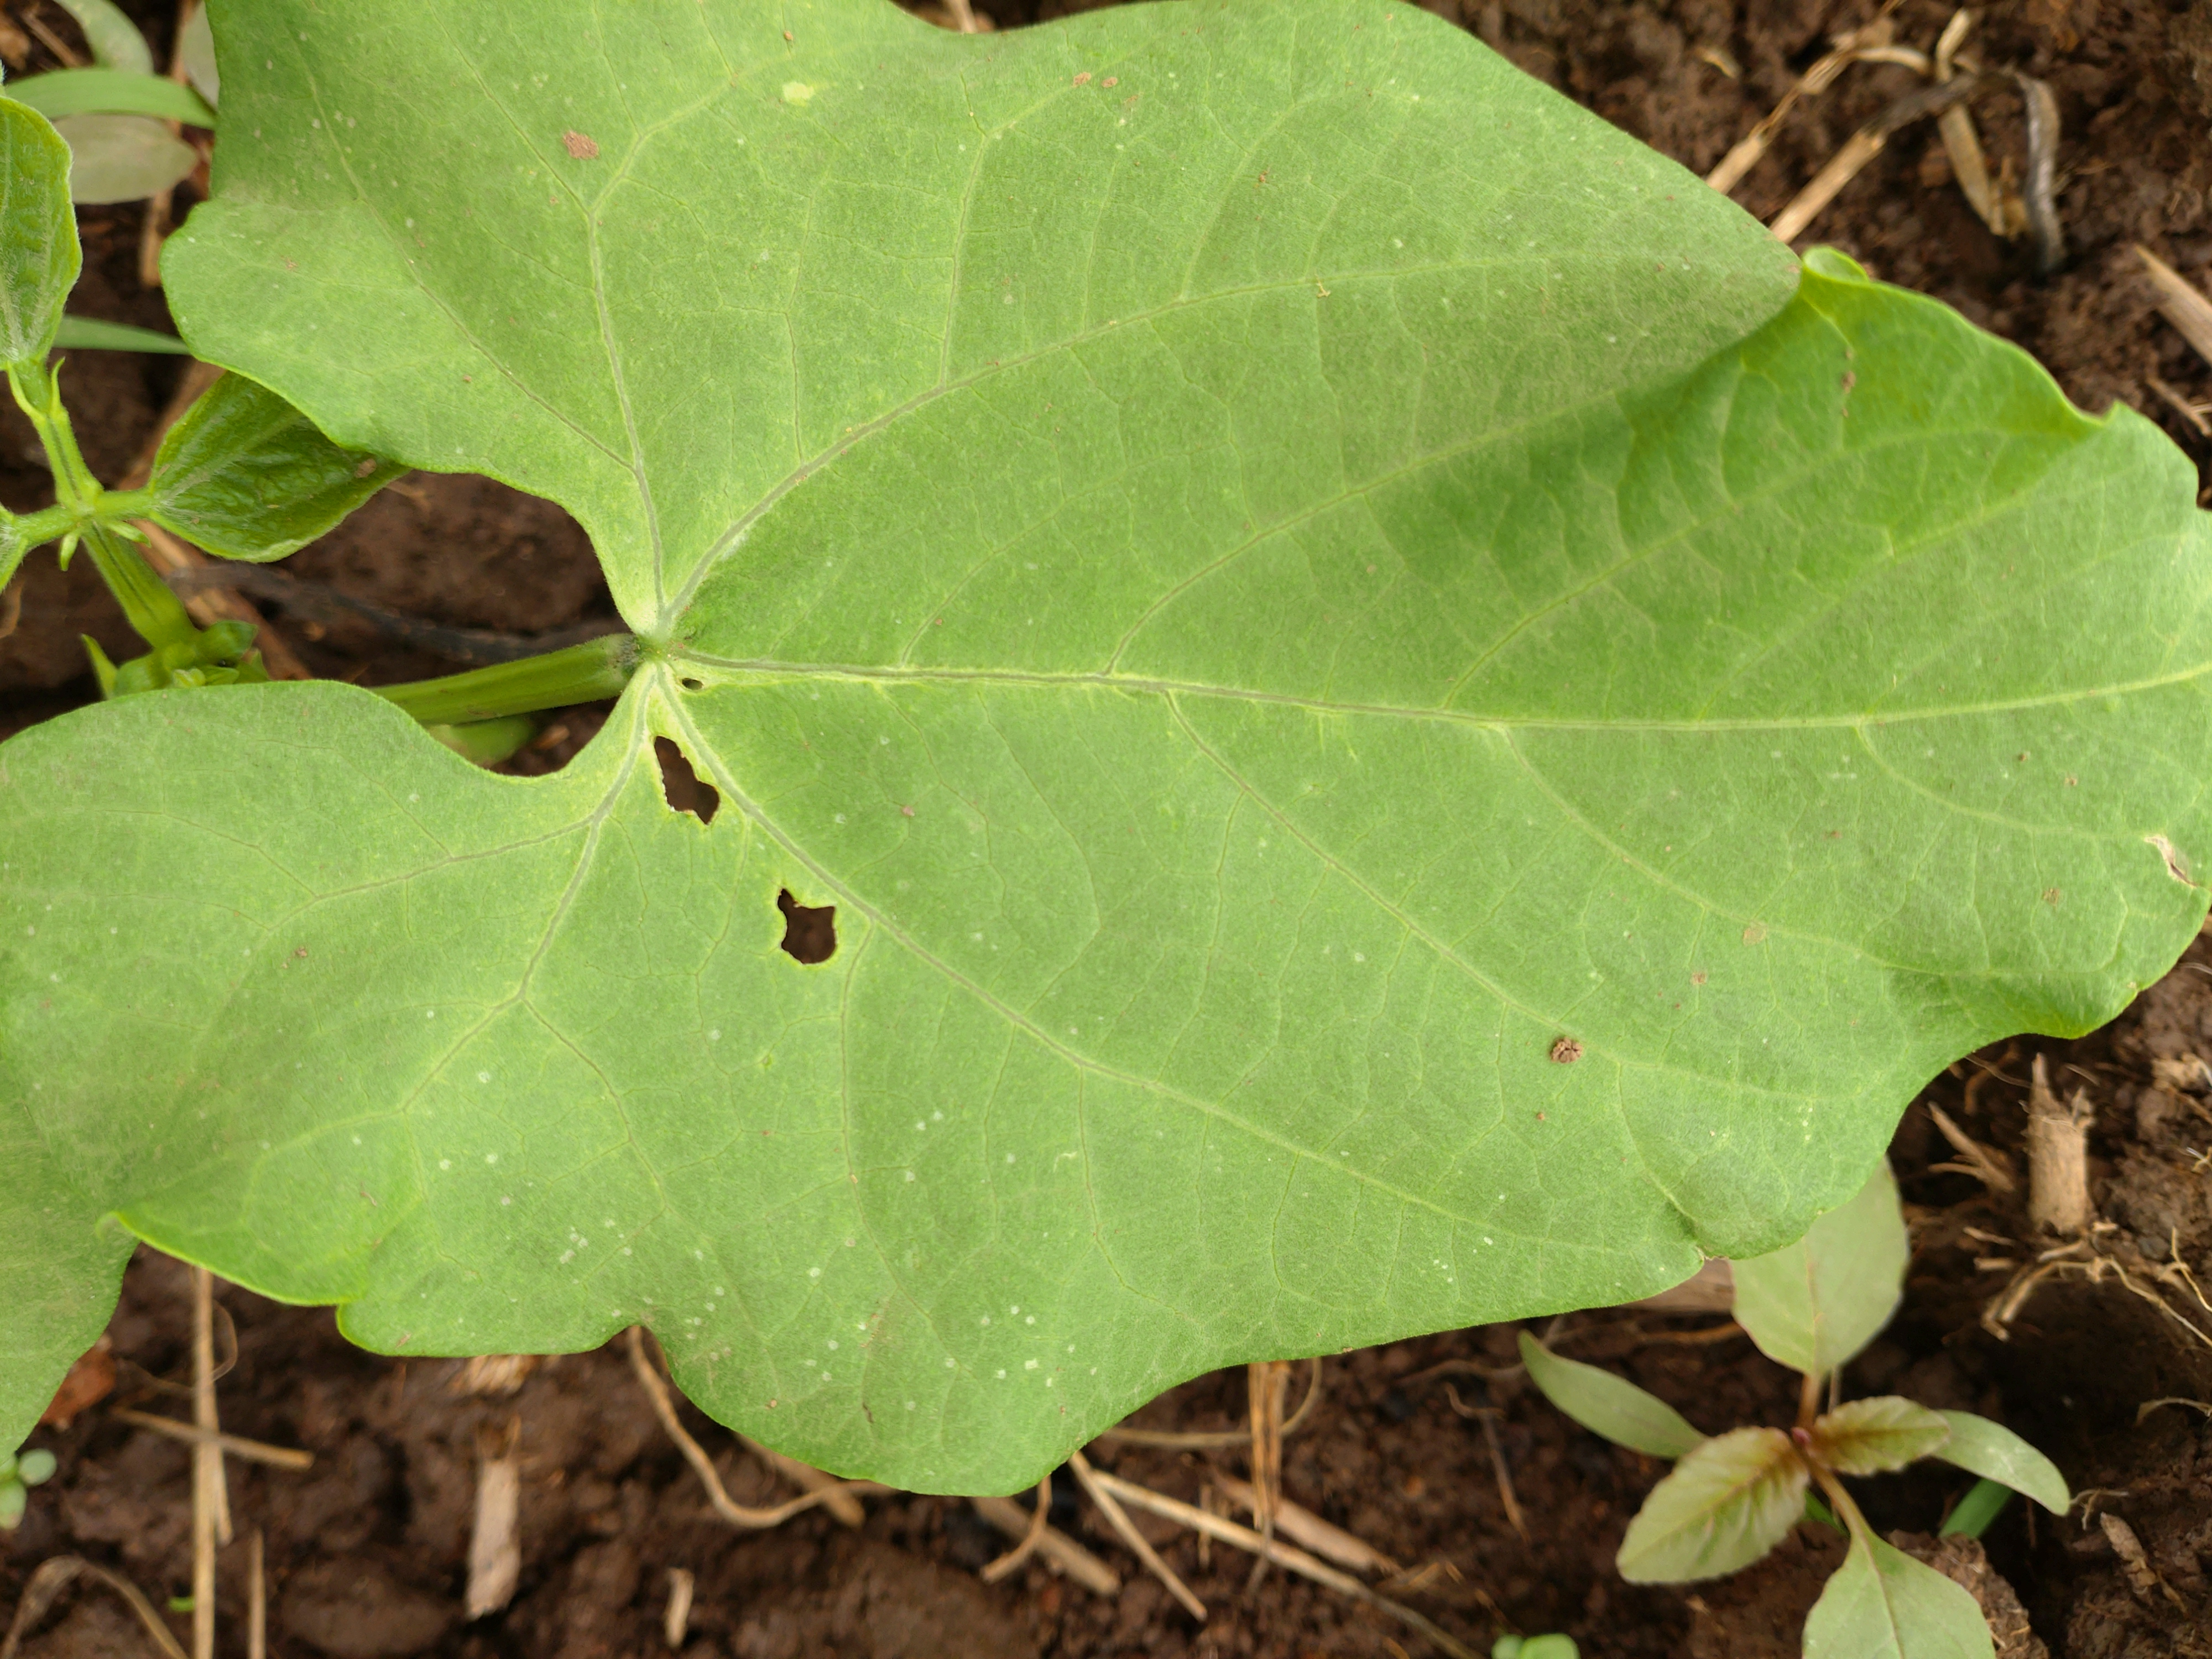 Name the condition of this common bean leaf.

healthy
